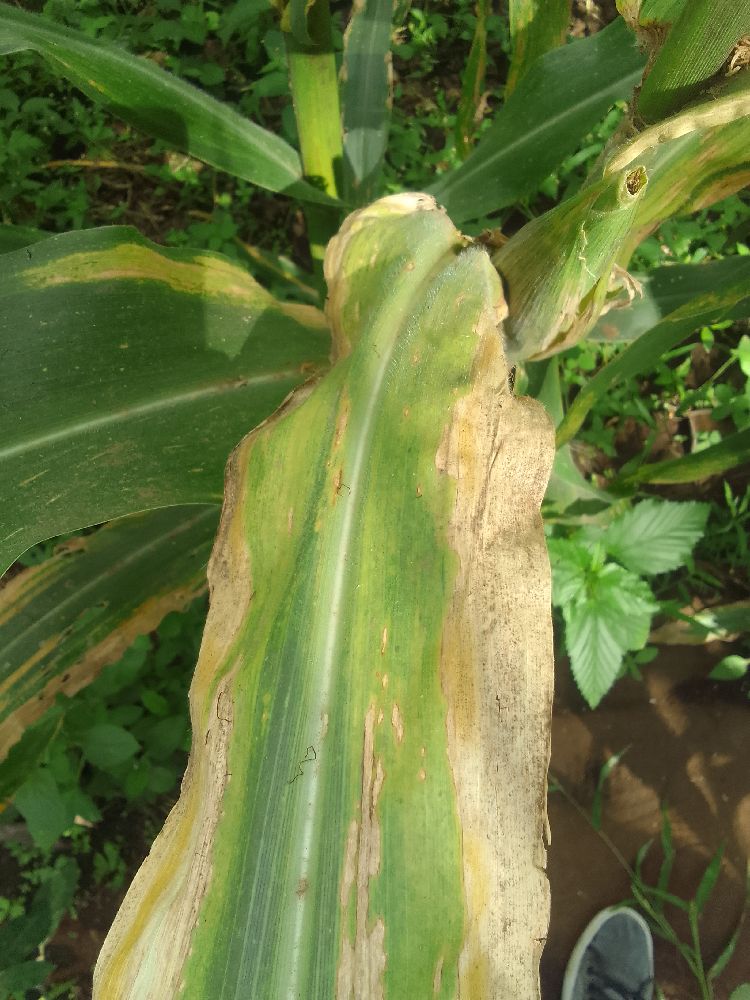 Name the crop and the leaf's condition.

maize, maize lethal necrosis
